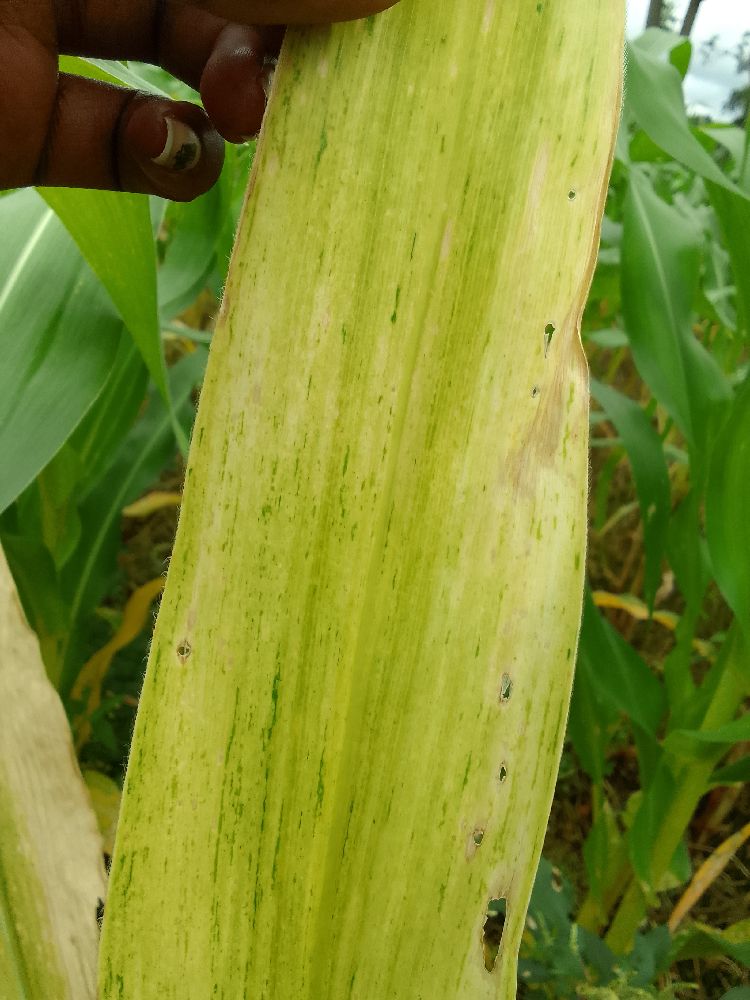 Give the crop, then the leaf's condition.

maize, maize lethal necrosis
